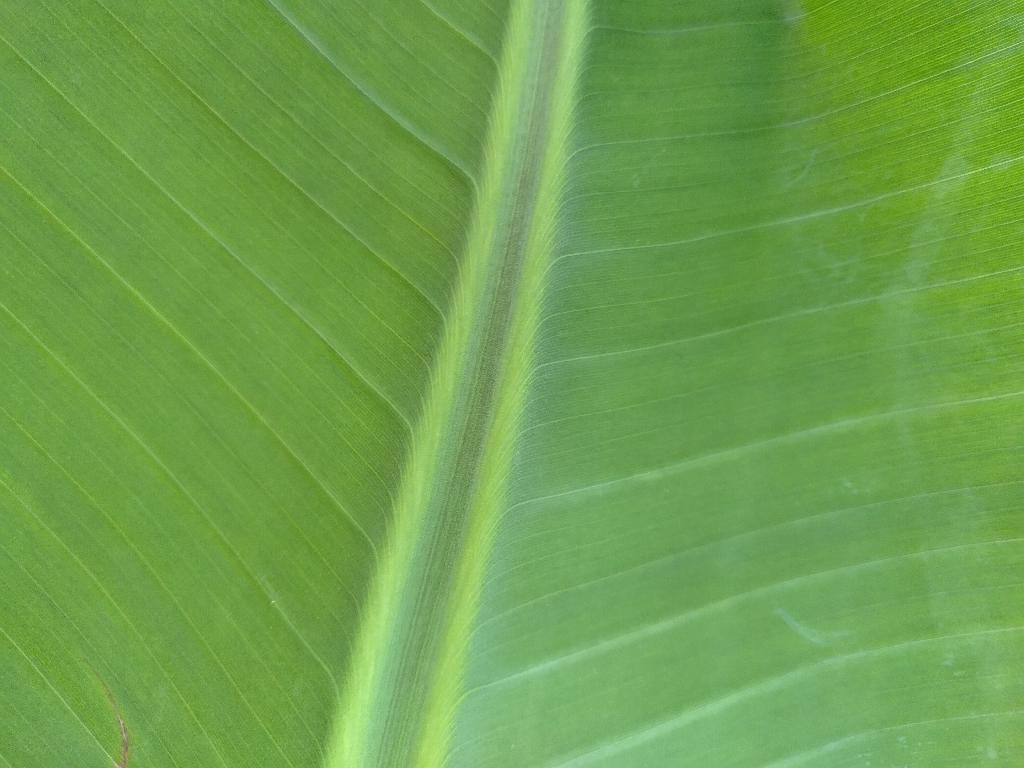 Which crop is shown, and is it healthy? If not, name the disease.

banana, healthy
